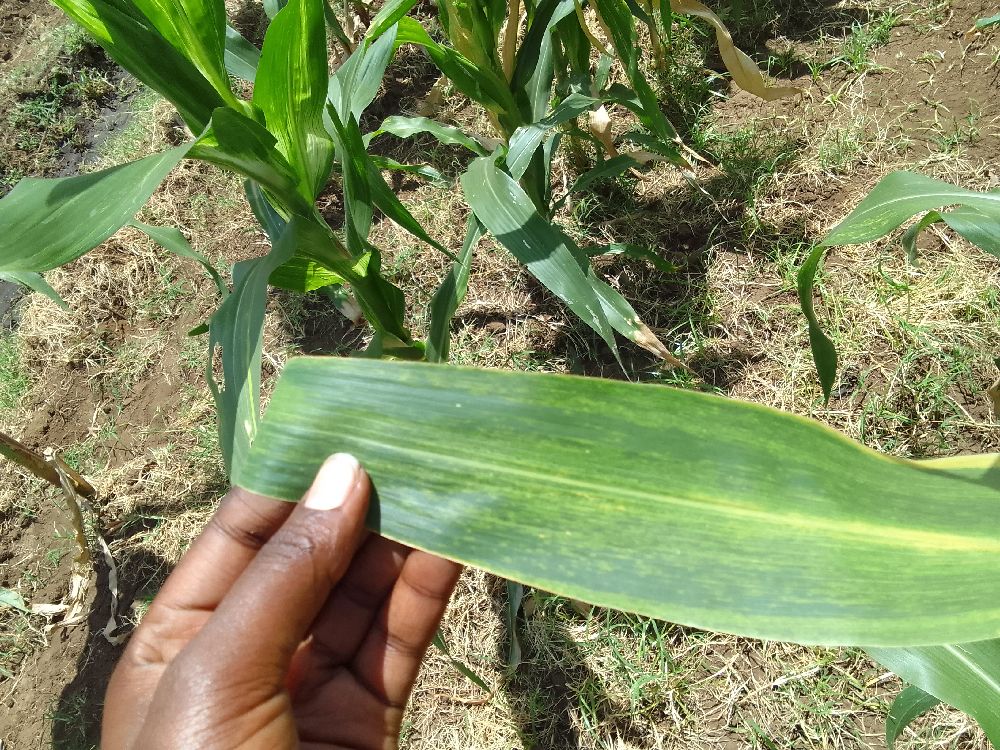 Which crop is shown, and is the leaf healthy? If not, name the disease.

maize, maize lethal necrosis
